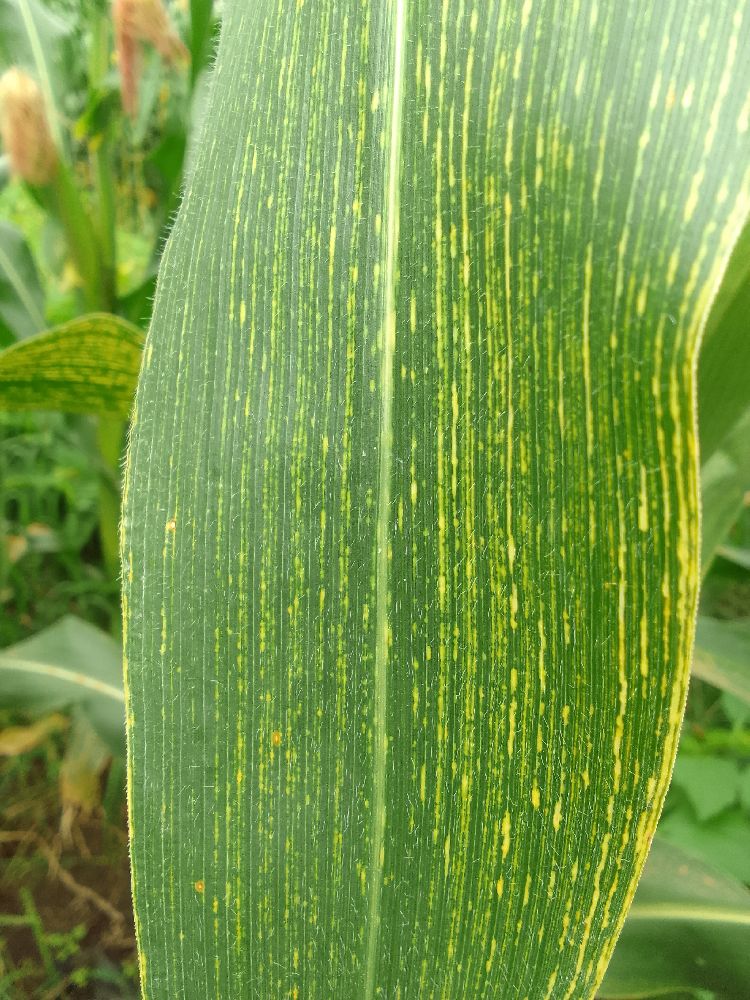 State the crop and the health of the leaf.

maize, maize streak virus
